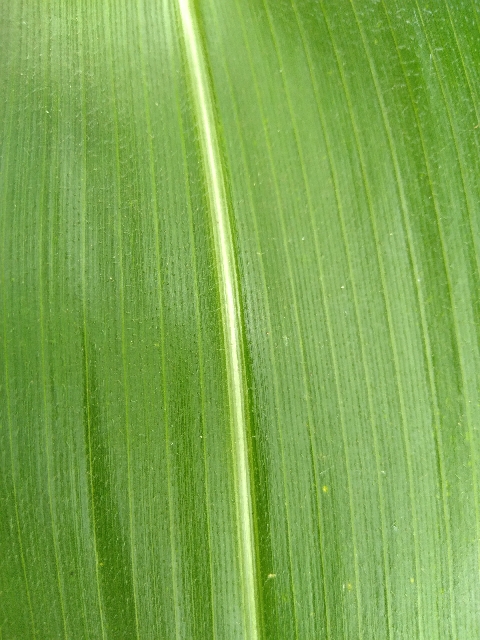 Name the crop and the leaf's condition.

maize, healthy
